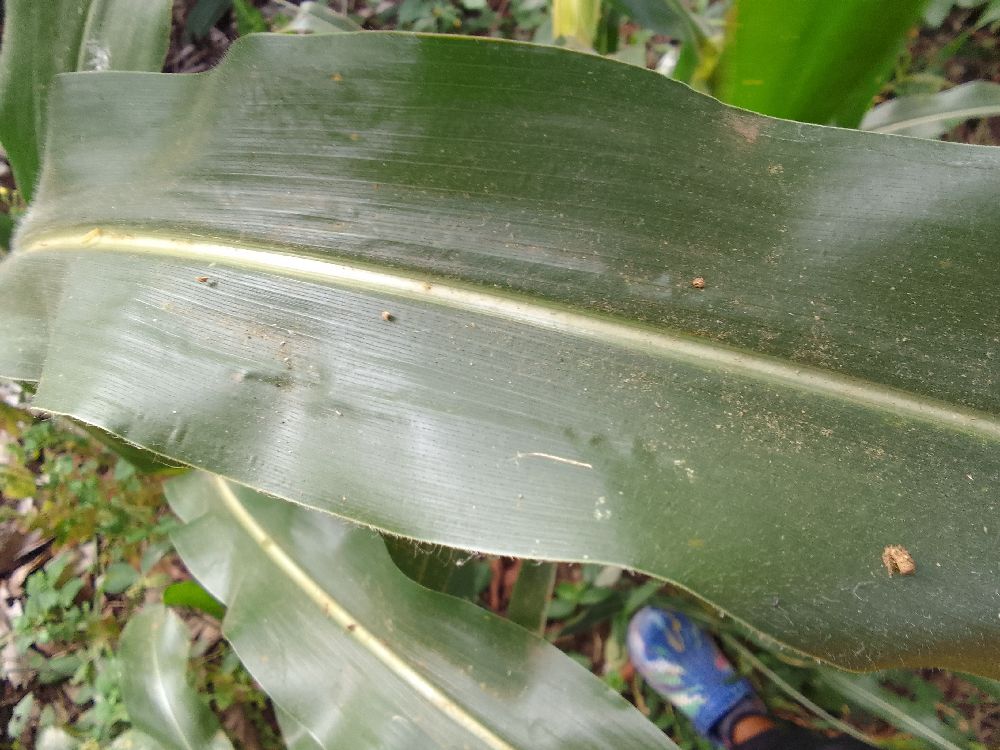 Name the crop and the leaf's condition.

maize, healthy
